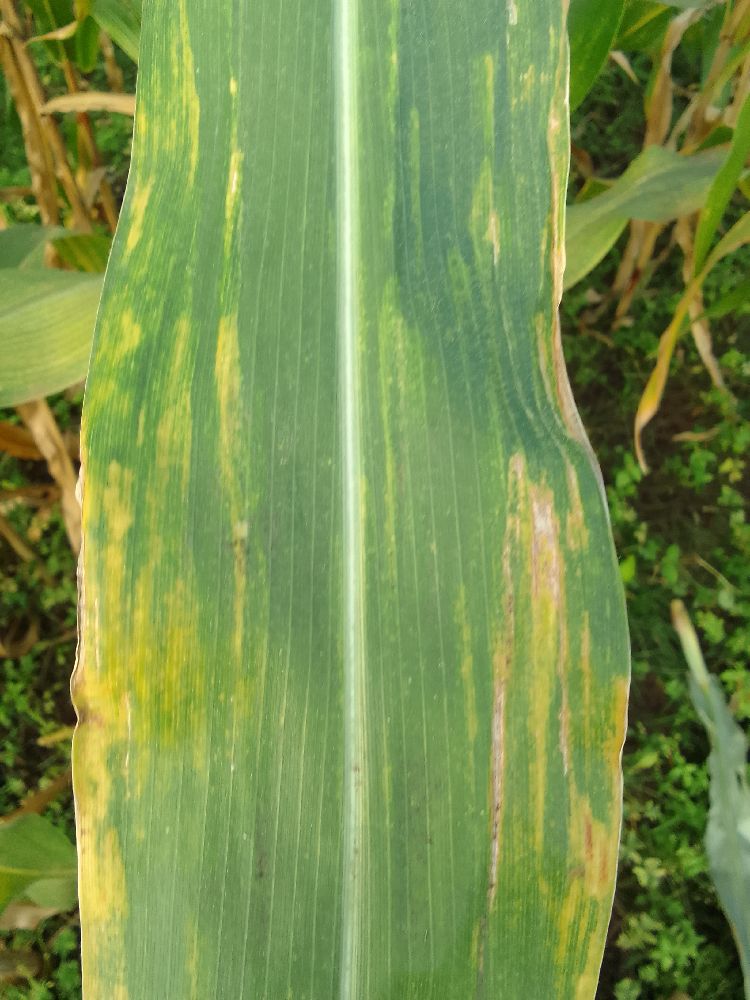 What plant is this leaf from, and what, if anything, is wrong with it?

maize, maize lethal necrosis
